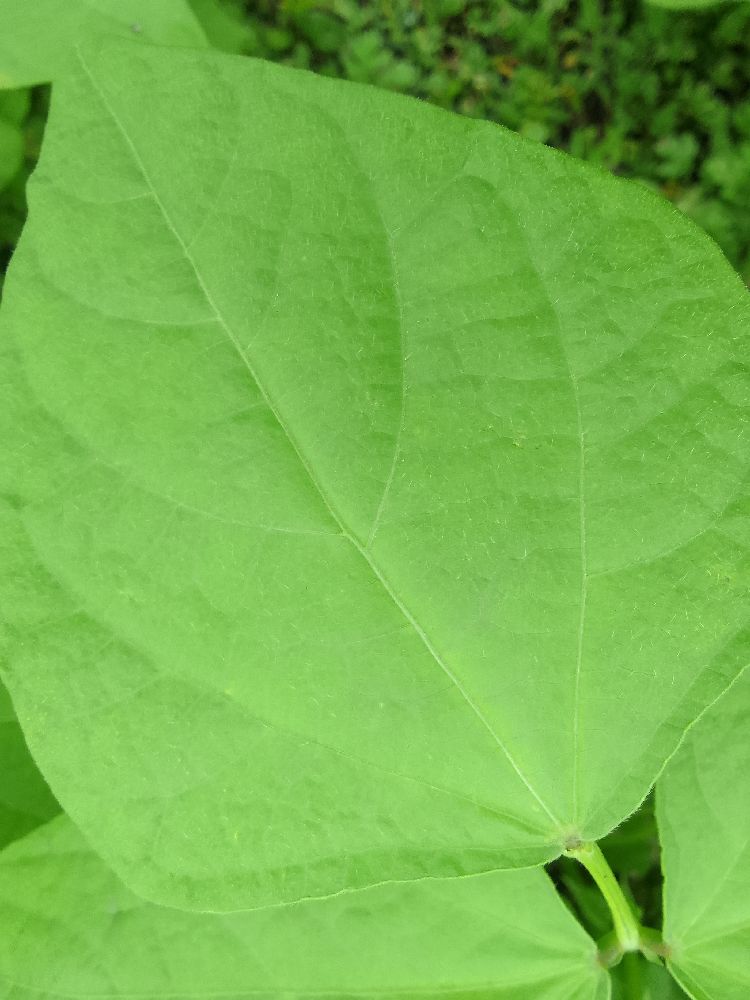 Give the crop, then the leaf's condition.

common bean, healthy
